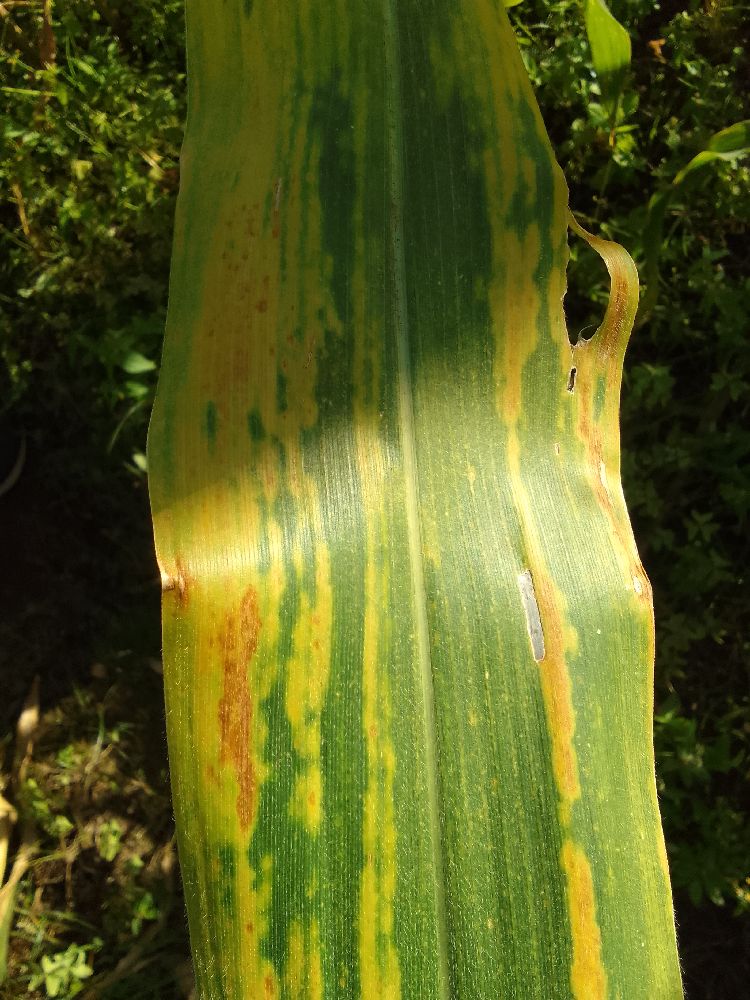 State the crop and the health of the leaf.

maize, maize lethal necrosis
